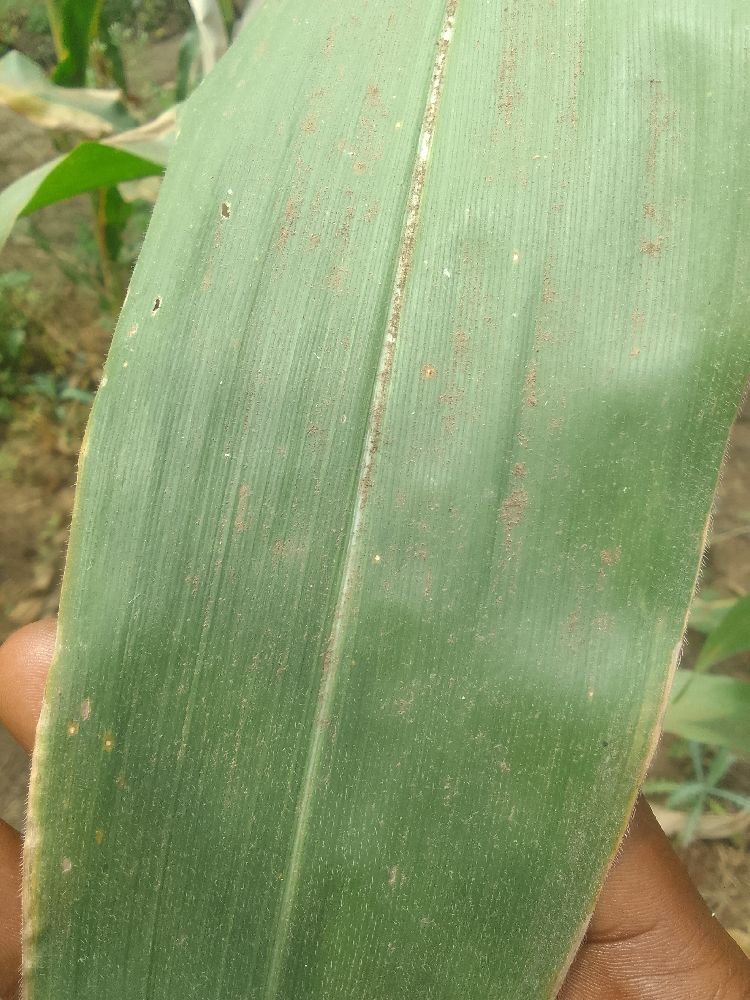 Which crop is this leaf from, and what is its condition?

maize, healthy
